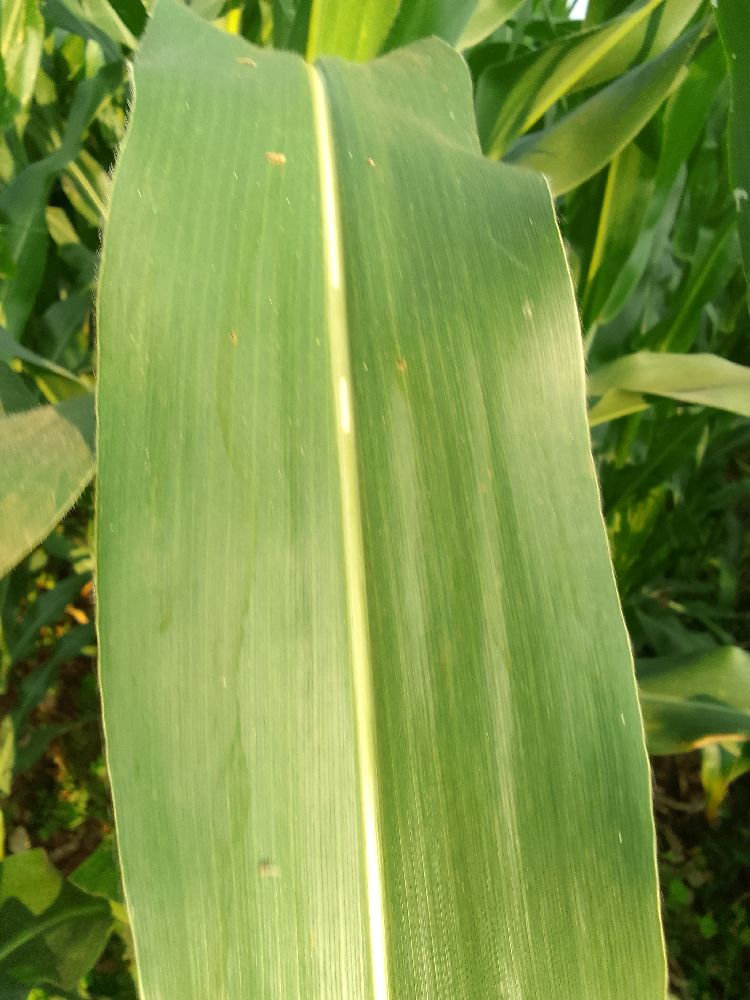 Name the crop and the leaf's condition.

maize, healthy
